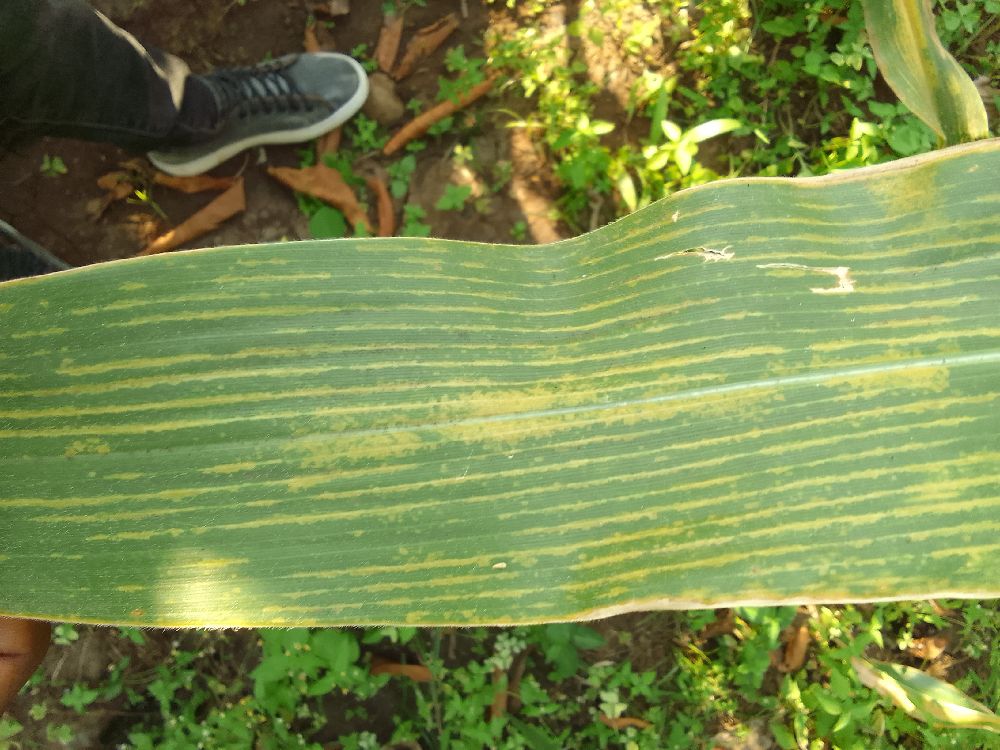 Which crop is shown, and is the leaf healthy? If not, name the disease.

maize, maize lethal necrosis
